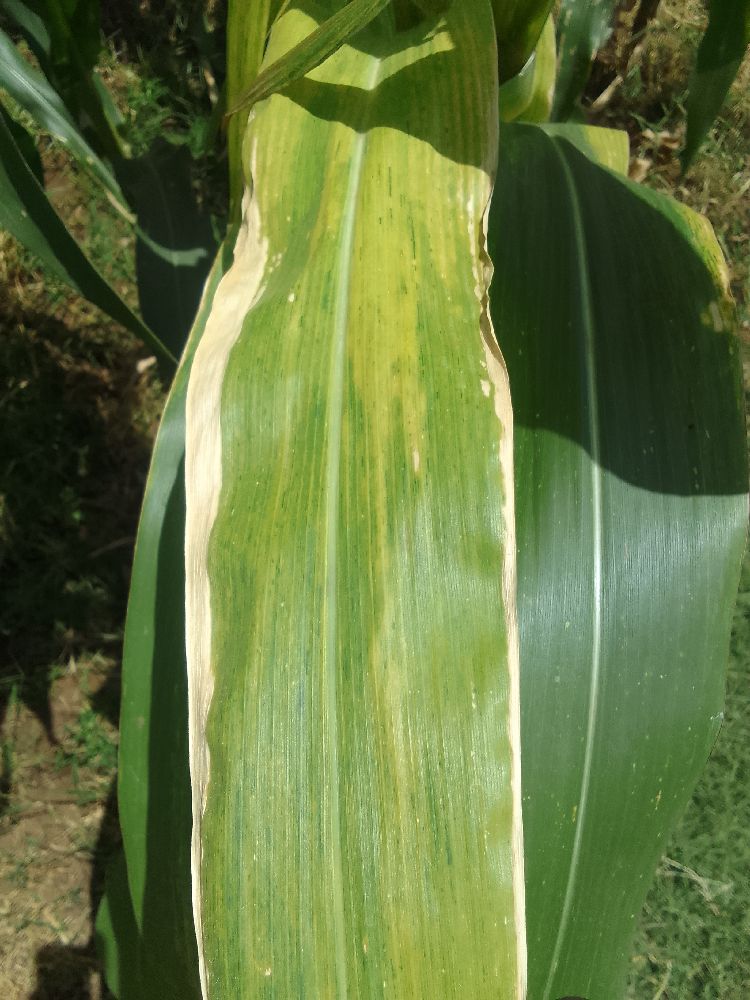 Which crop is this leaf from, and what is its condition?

maize, maize lethal necrosis
